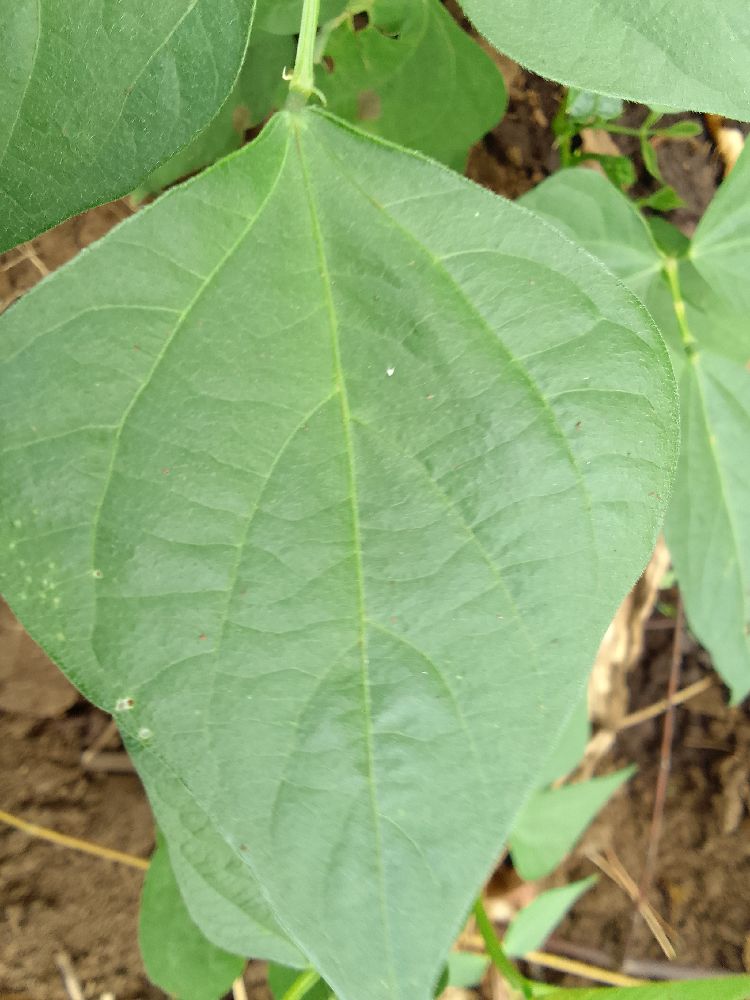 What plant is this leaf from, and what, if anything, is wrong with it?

common bean, healthy
